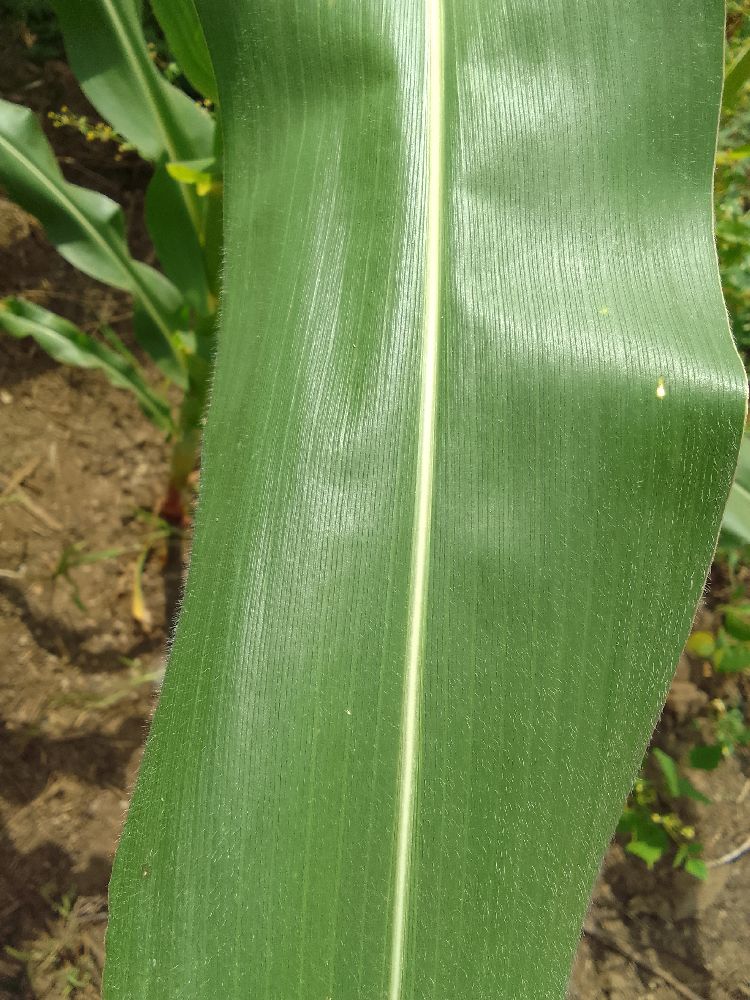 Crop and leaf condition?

maize, healthy
